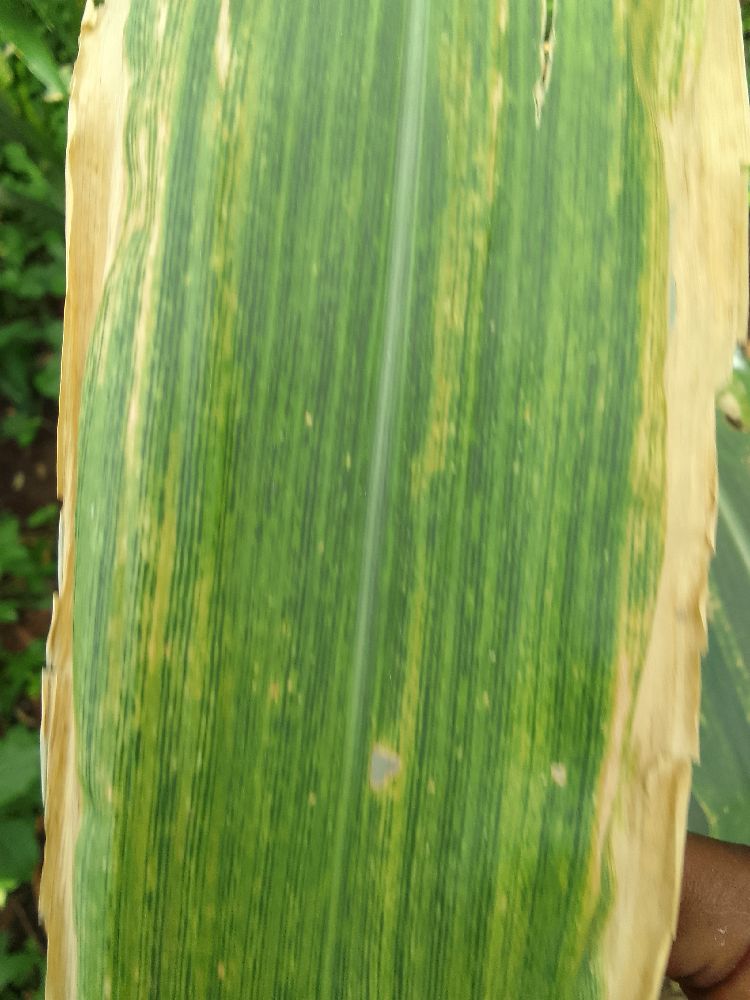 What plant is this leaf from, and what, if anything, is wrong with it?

maize, maize lethal necrosis
